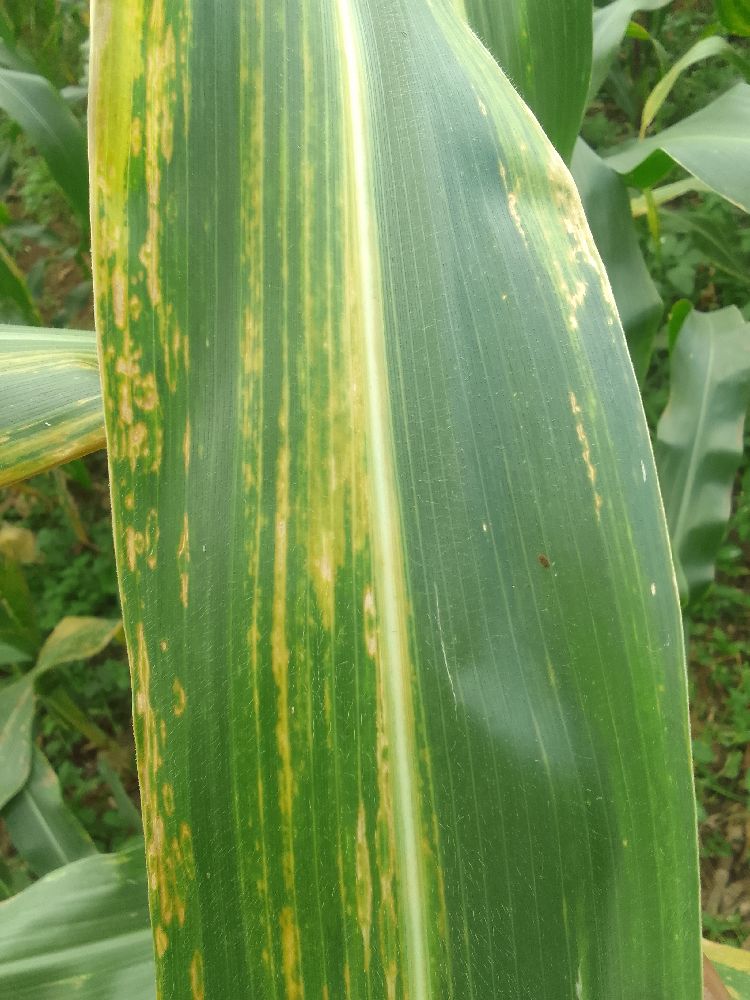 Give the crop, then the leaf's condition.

maize, maize lethal necrosis
